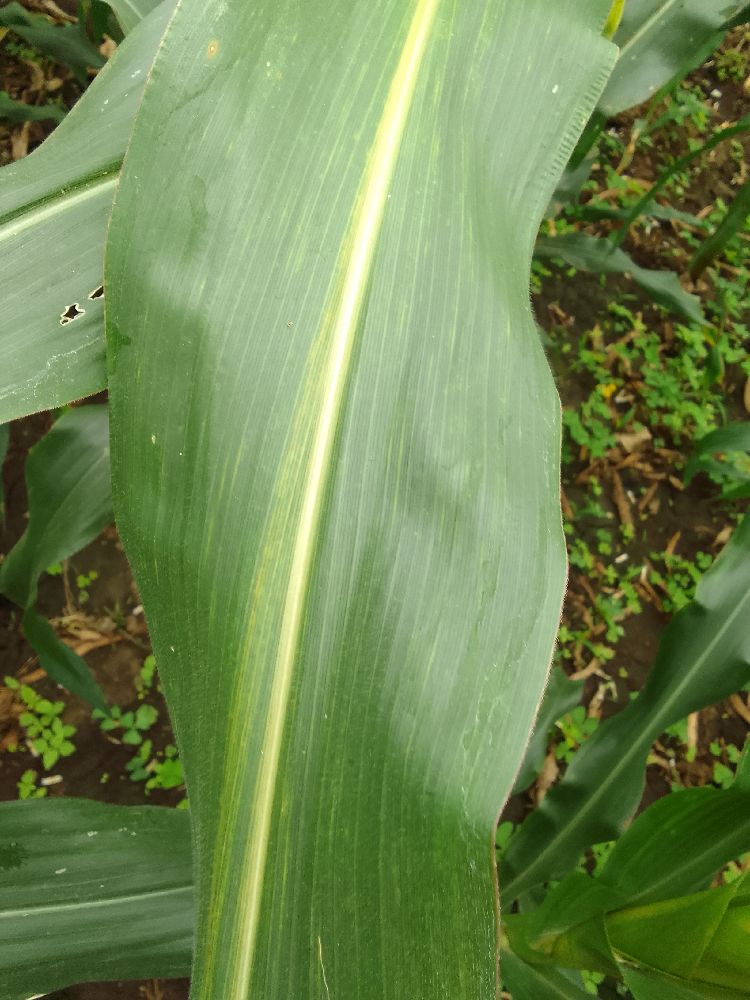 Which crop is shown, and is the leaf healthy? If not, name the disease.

maize, maize lethal necrosis
